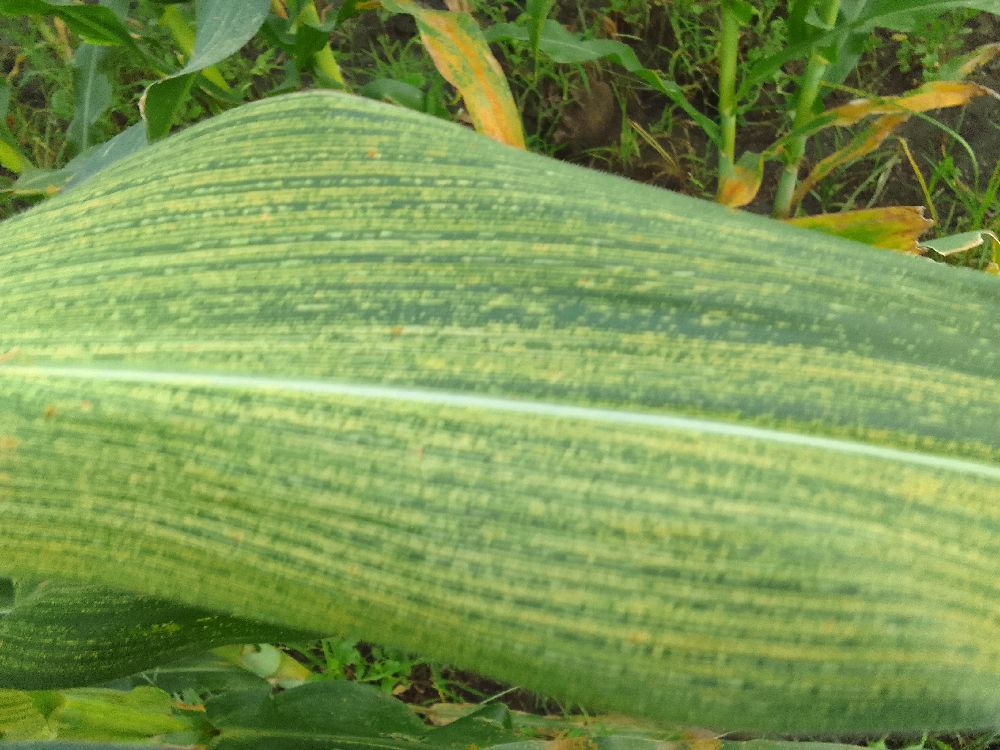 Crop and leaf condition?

maize, maize streak virus
